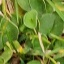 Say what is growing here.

grass
